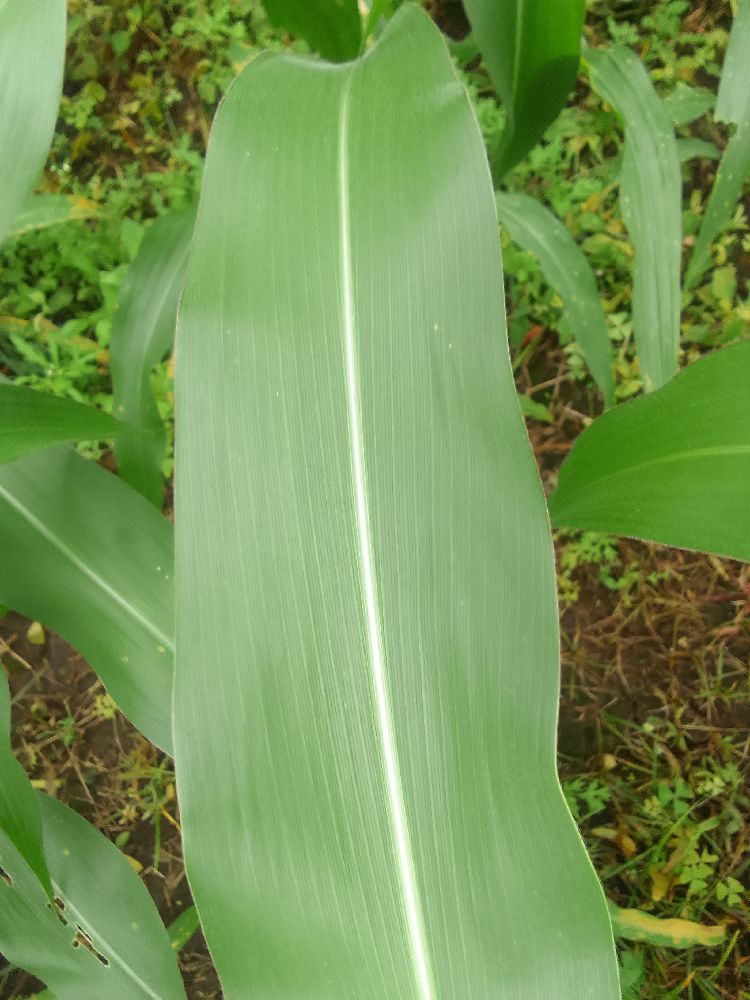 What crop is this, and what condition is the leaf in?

maize, healthy
